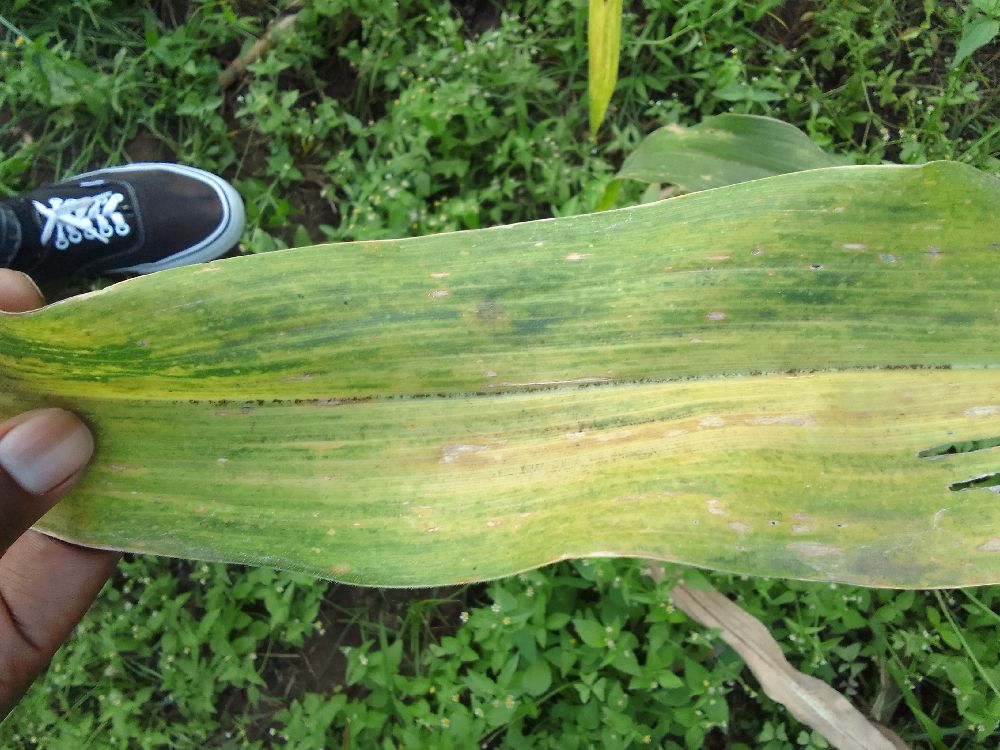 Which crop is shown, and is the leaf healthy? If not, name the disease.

maize, maize lethal necrosis
